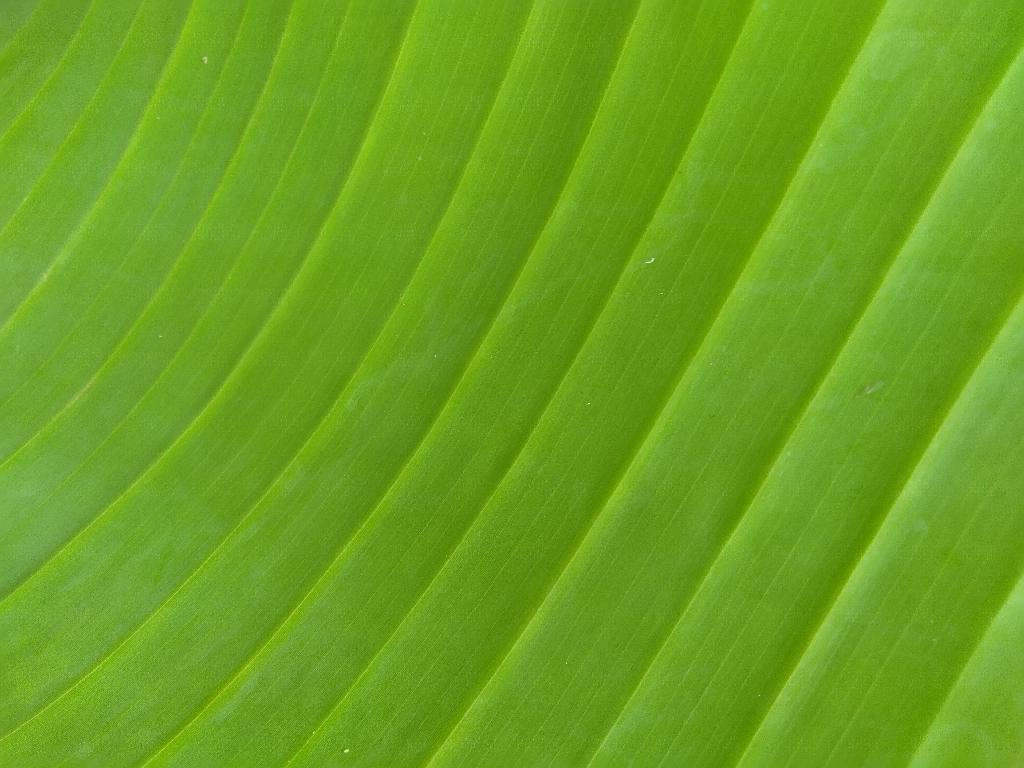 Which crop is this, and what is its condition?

banana, healthy
